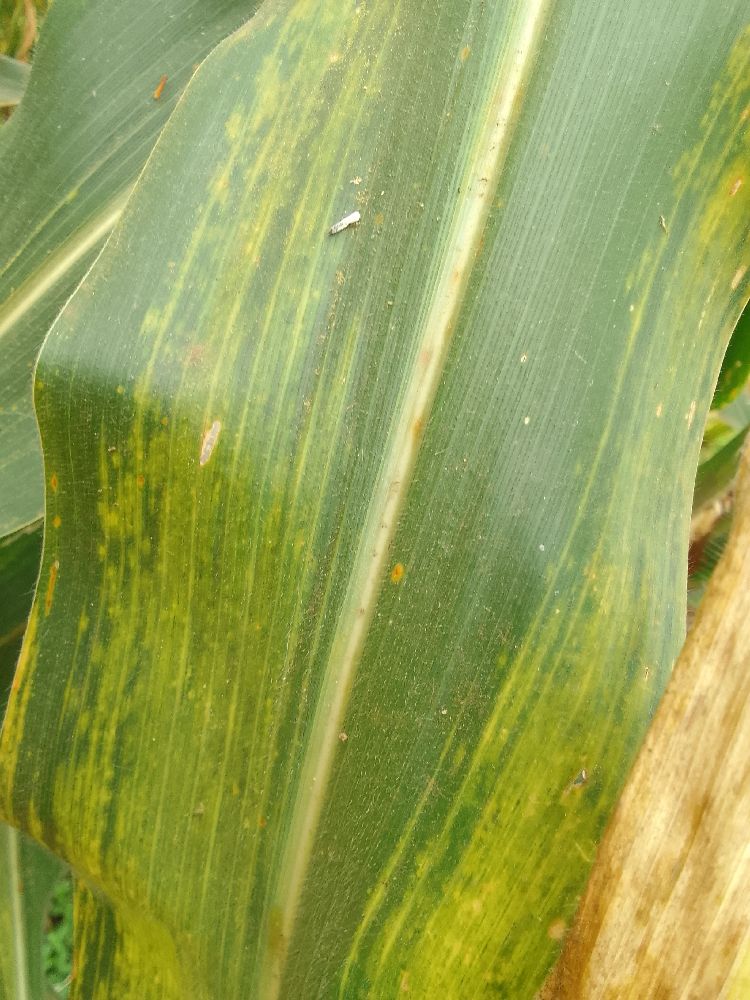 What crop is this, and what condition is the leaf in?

maize, maize lethal necrosis
